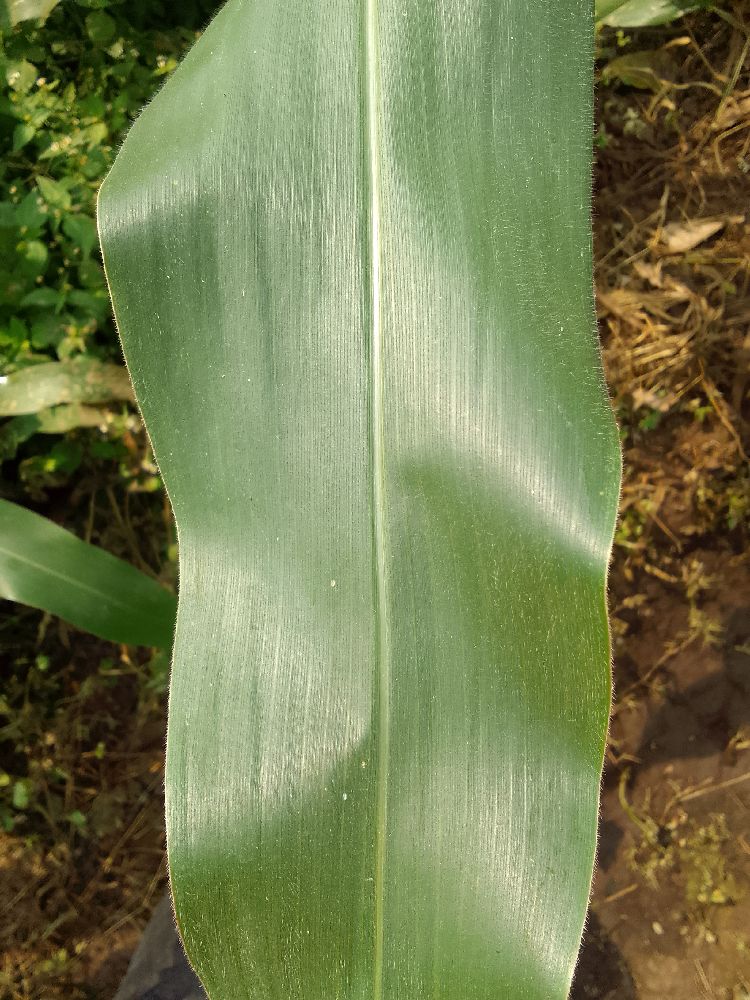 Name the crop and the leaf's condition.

maize, healthy
